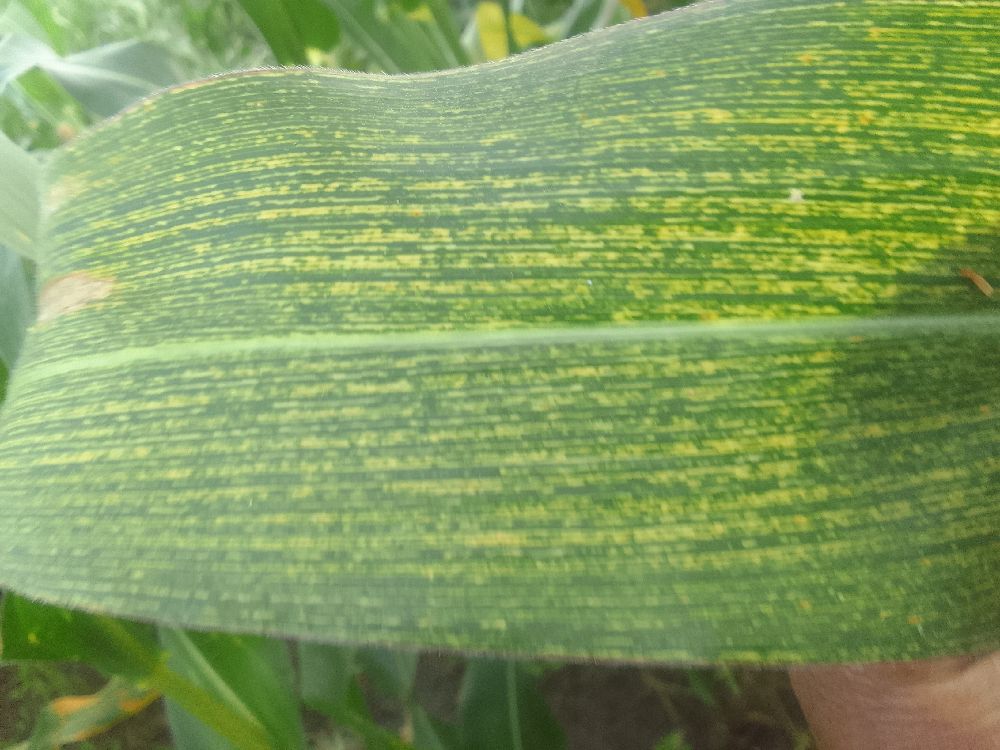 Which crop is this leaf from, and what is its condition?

maize, maize streak virus
